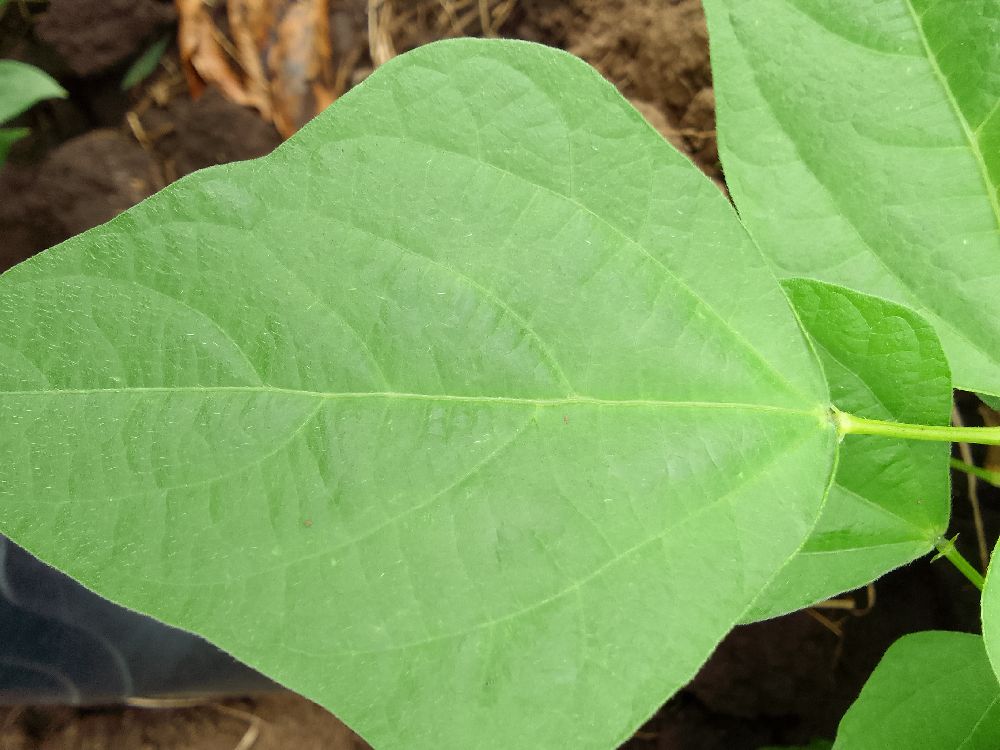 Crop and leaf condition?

common bean, healthy
